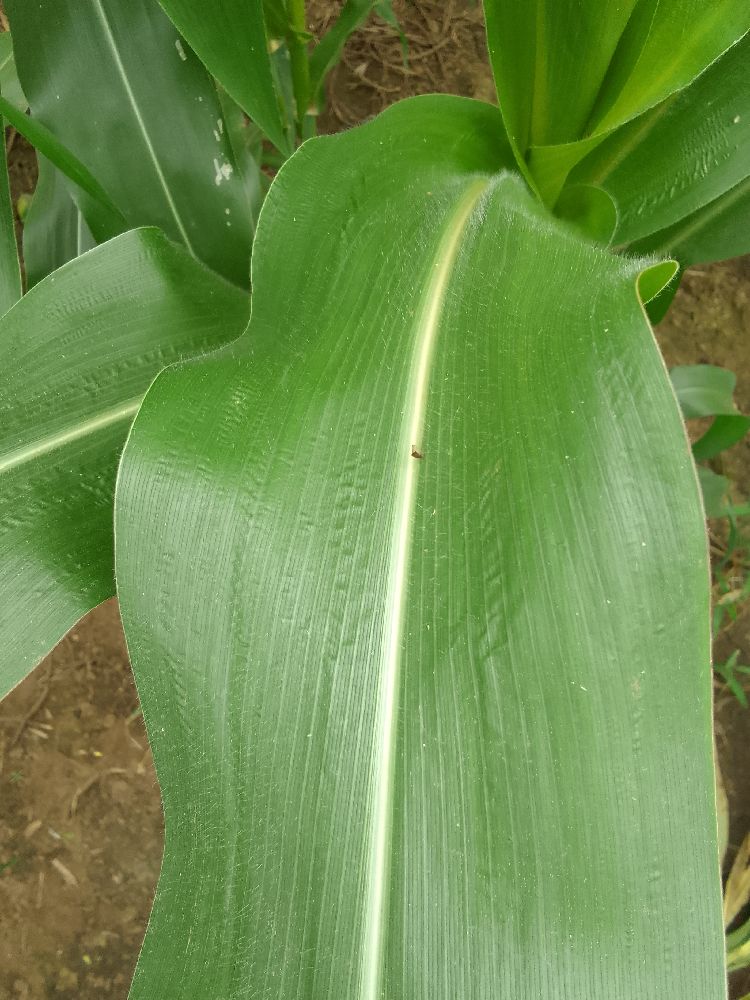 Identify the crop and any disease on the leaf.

maize, healthy
